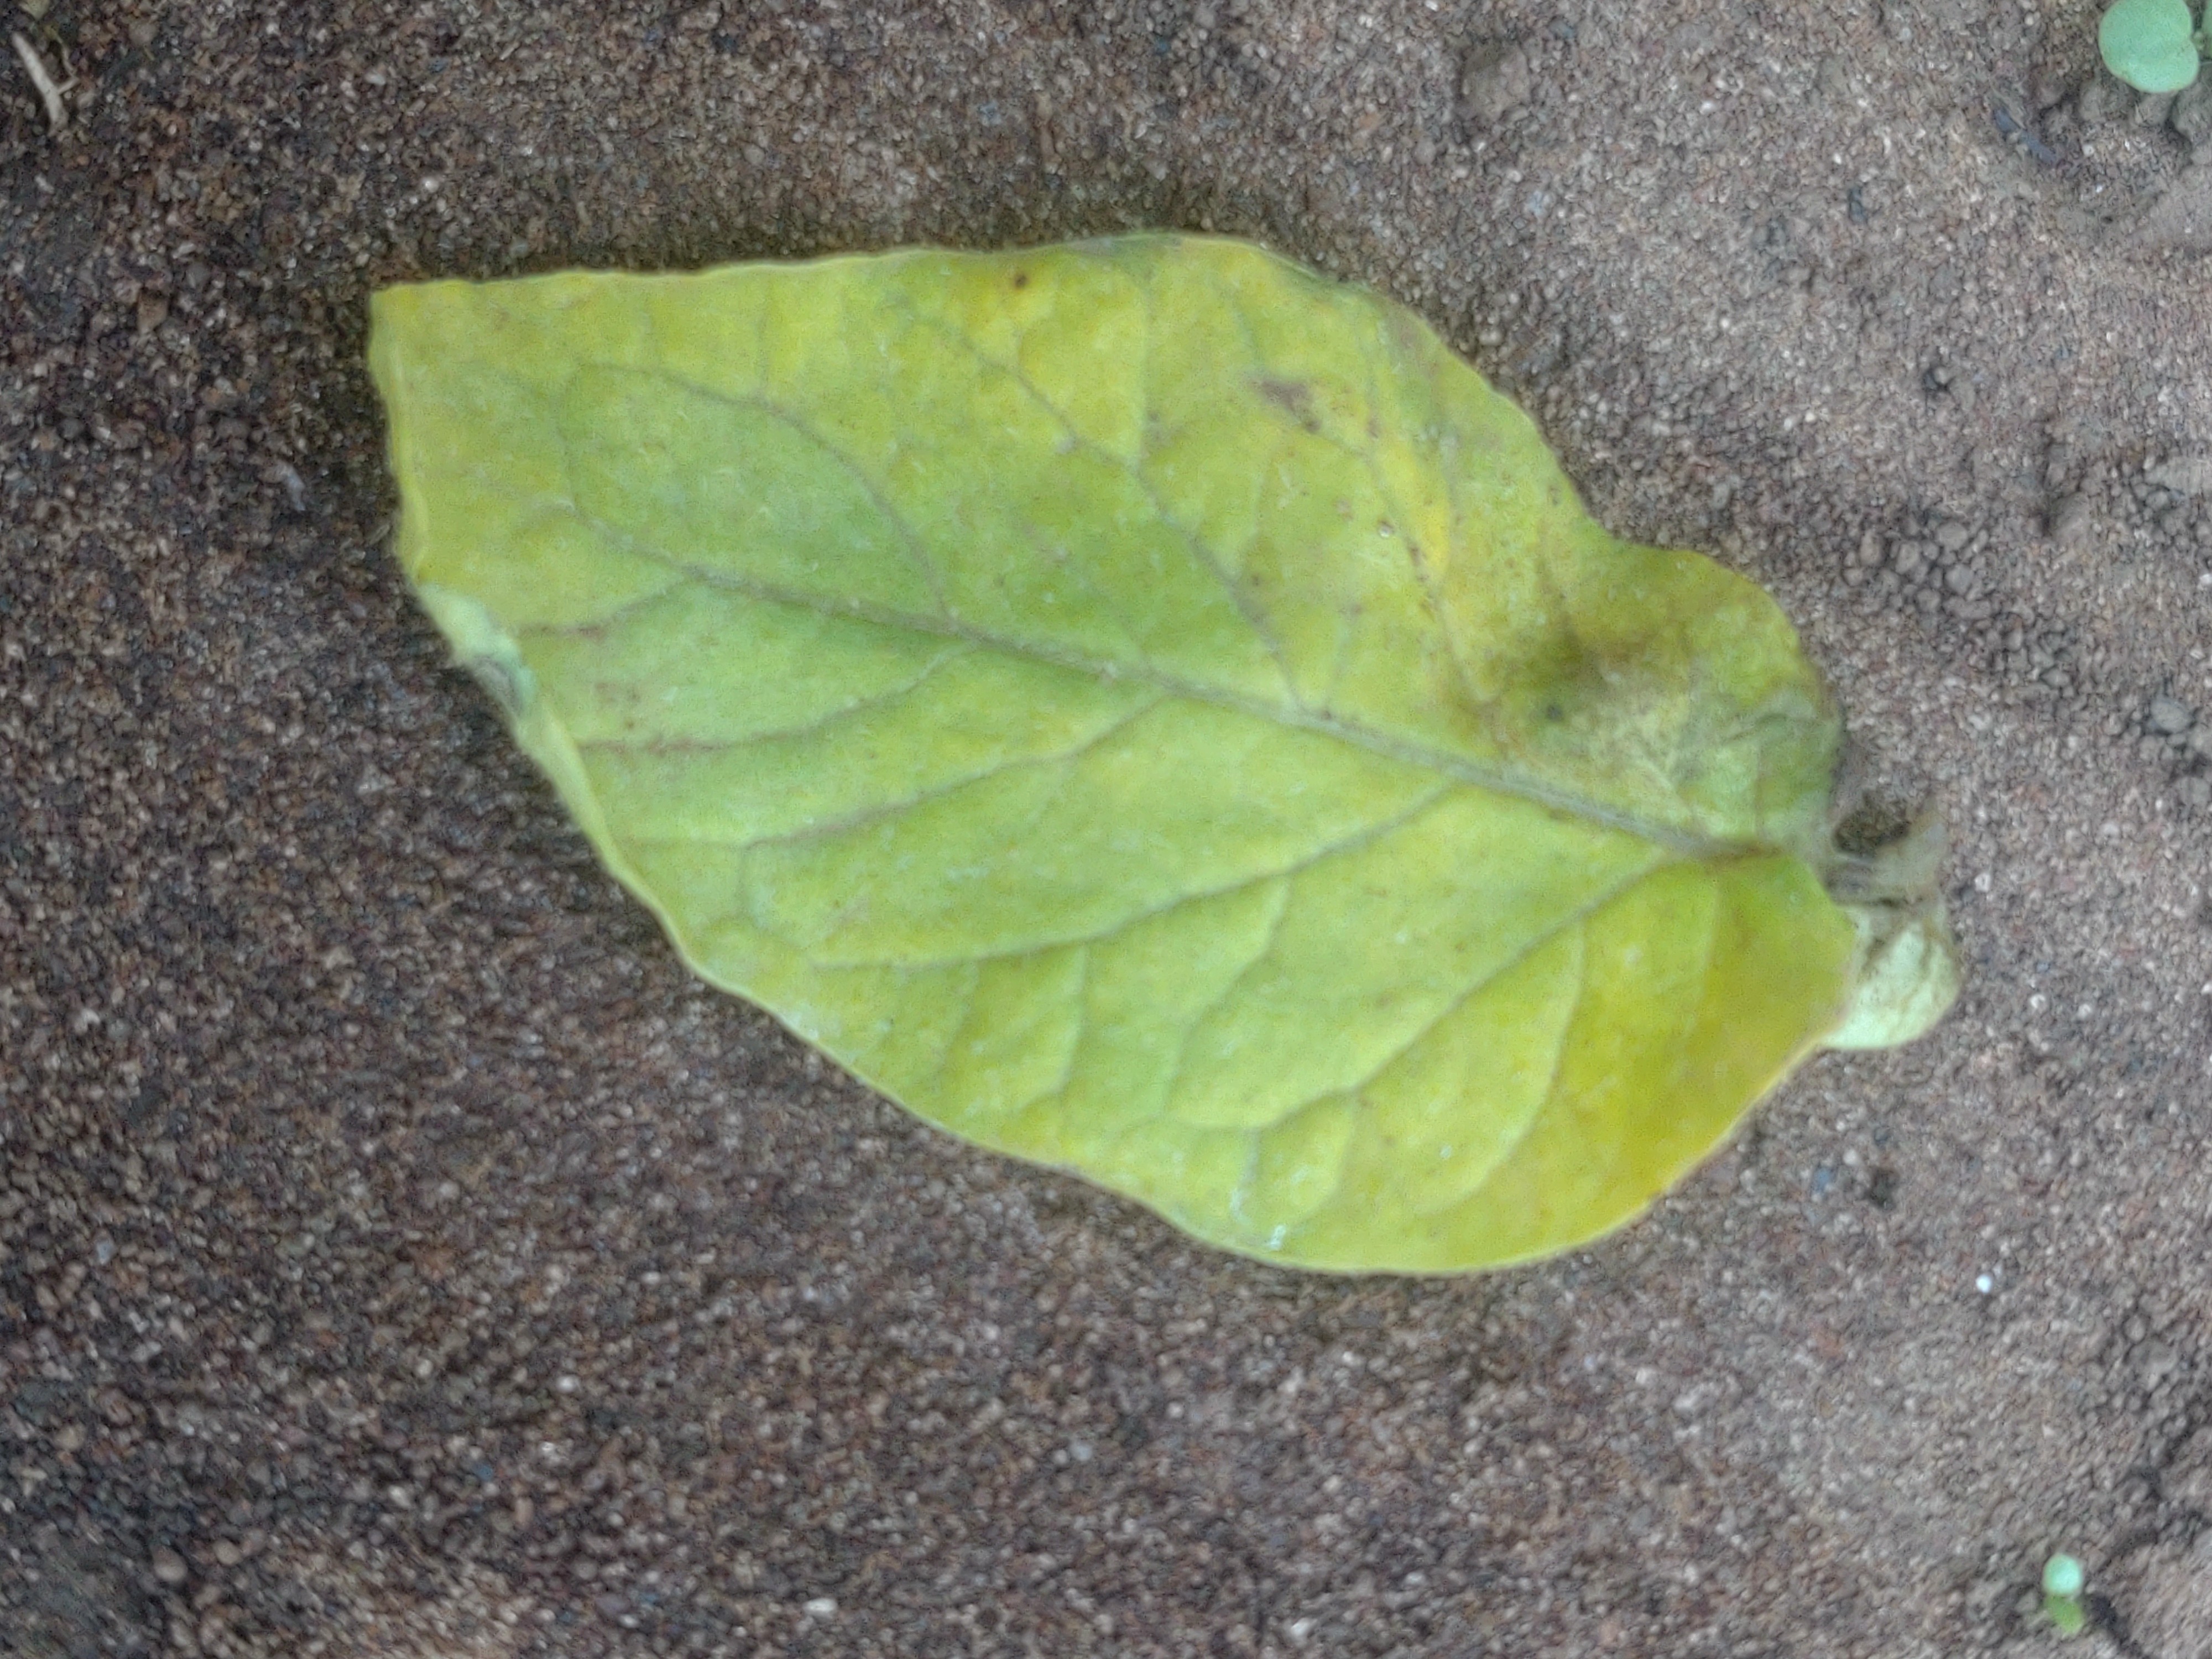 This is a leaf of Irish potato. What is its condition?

late blight
